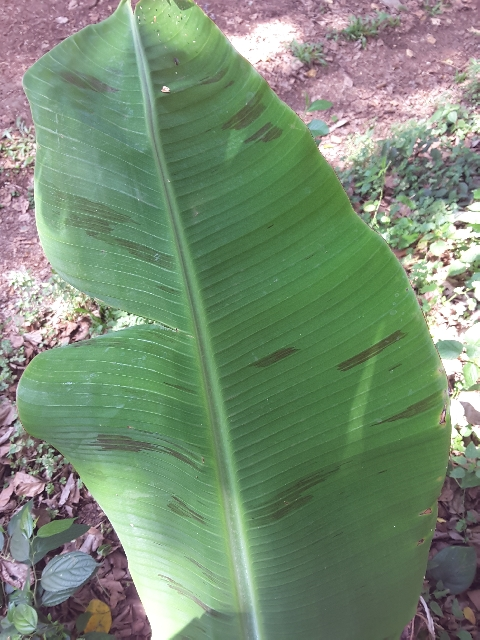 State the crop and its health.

banana, healthy
